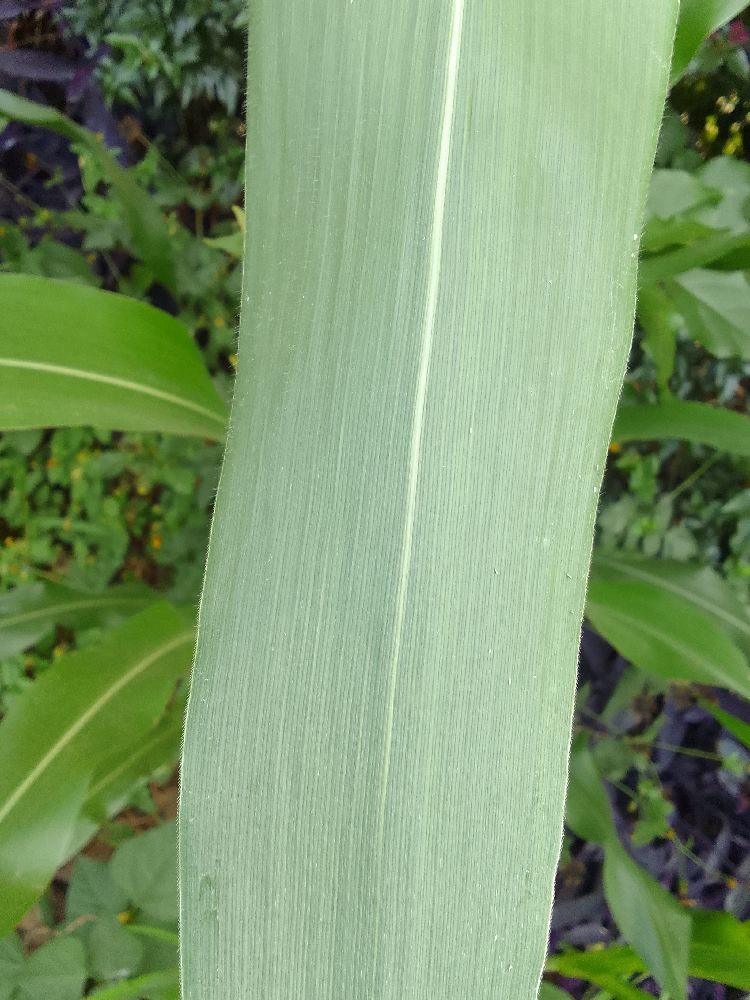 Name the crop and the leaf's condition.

maize, healthy
